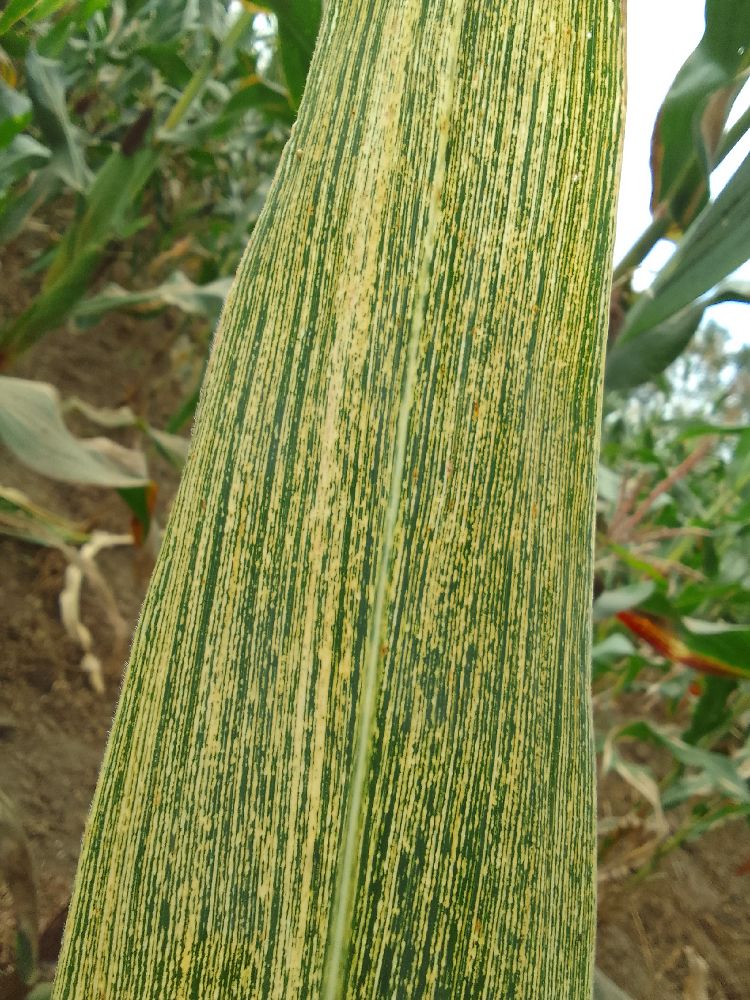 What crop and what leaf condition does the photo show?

maize, maize streak virus
